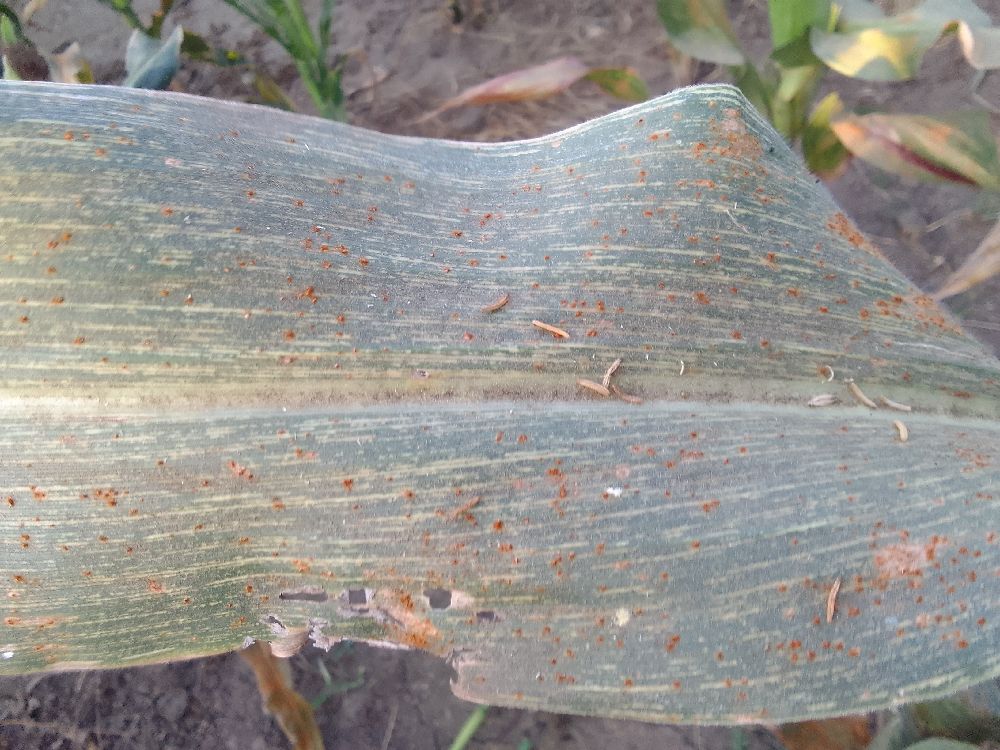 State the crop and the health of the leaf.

maize, maize streak virus
